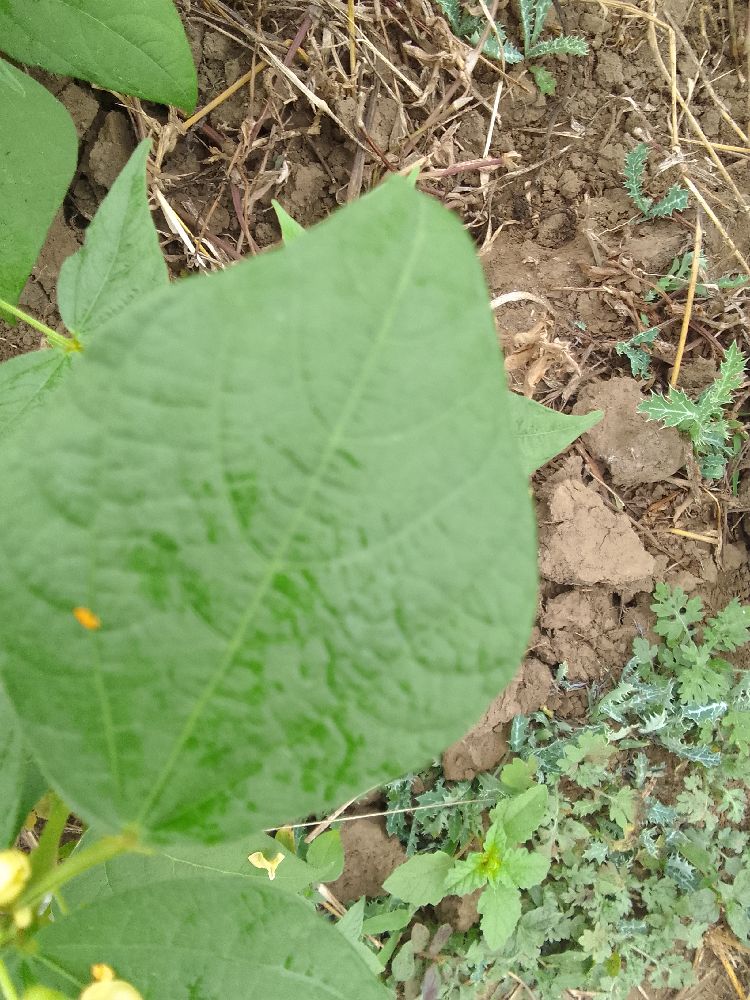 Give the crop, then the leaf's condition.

common bean, healthy
